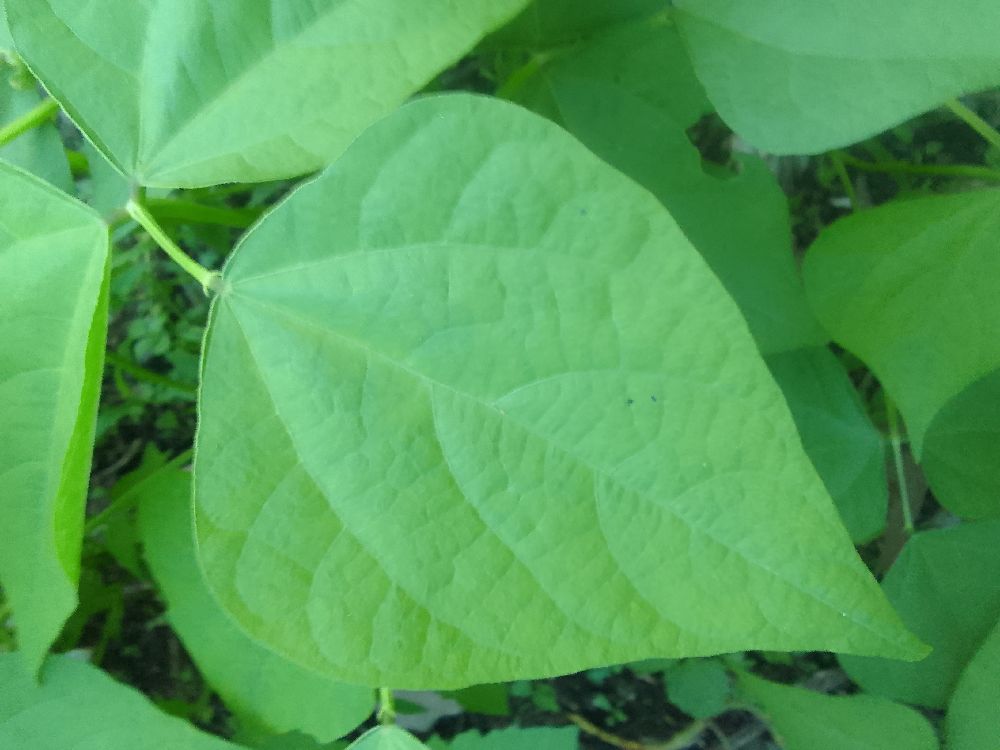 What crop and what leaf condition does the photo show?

common bean, healthy
